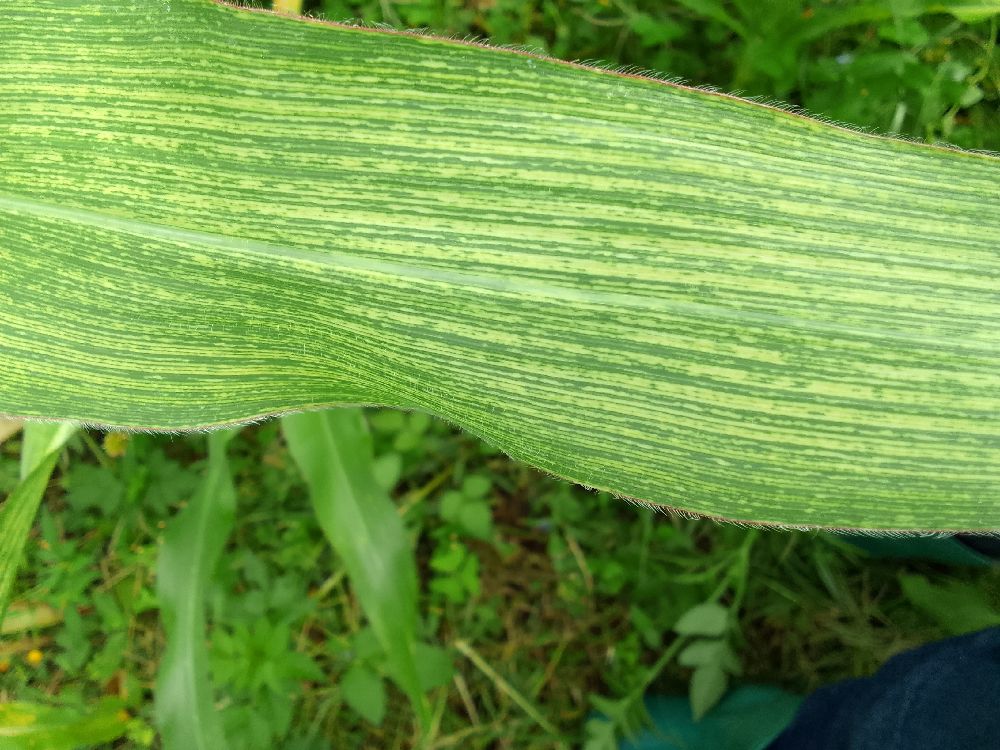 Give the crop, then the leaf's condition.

maize, maize streak virus
